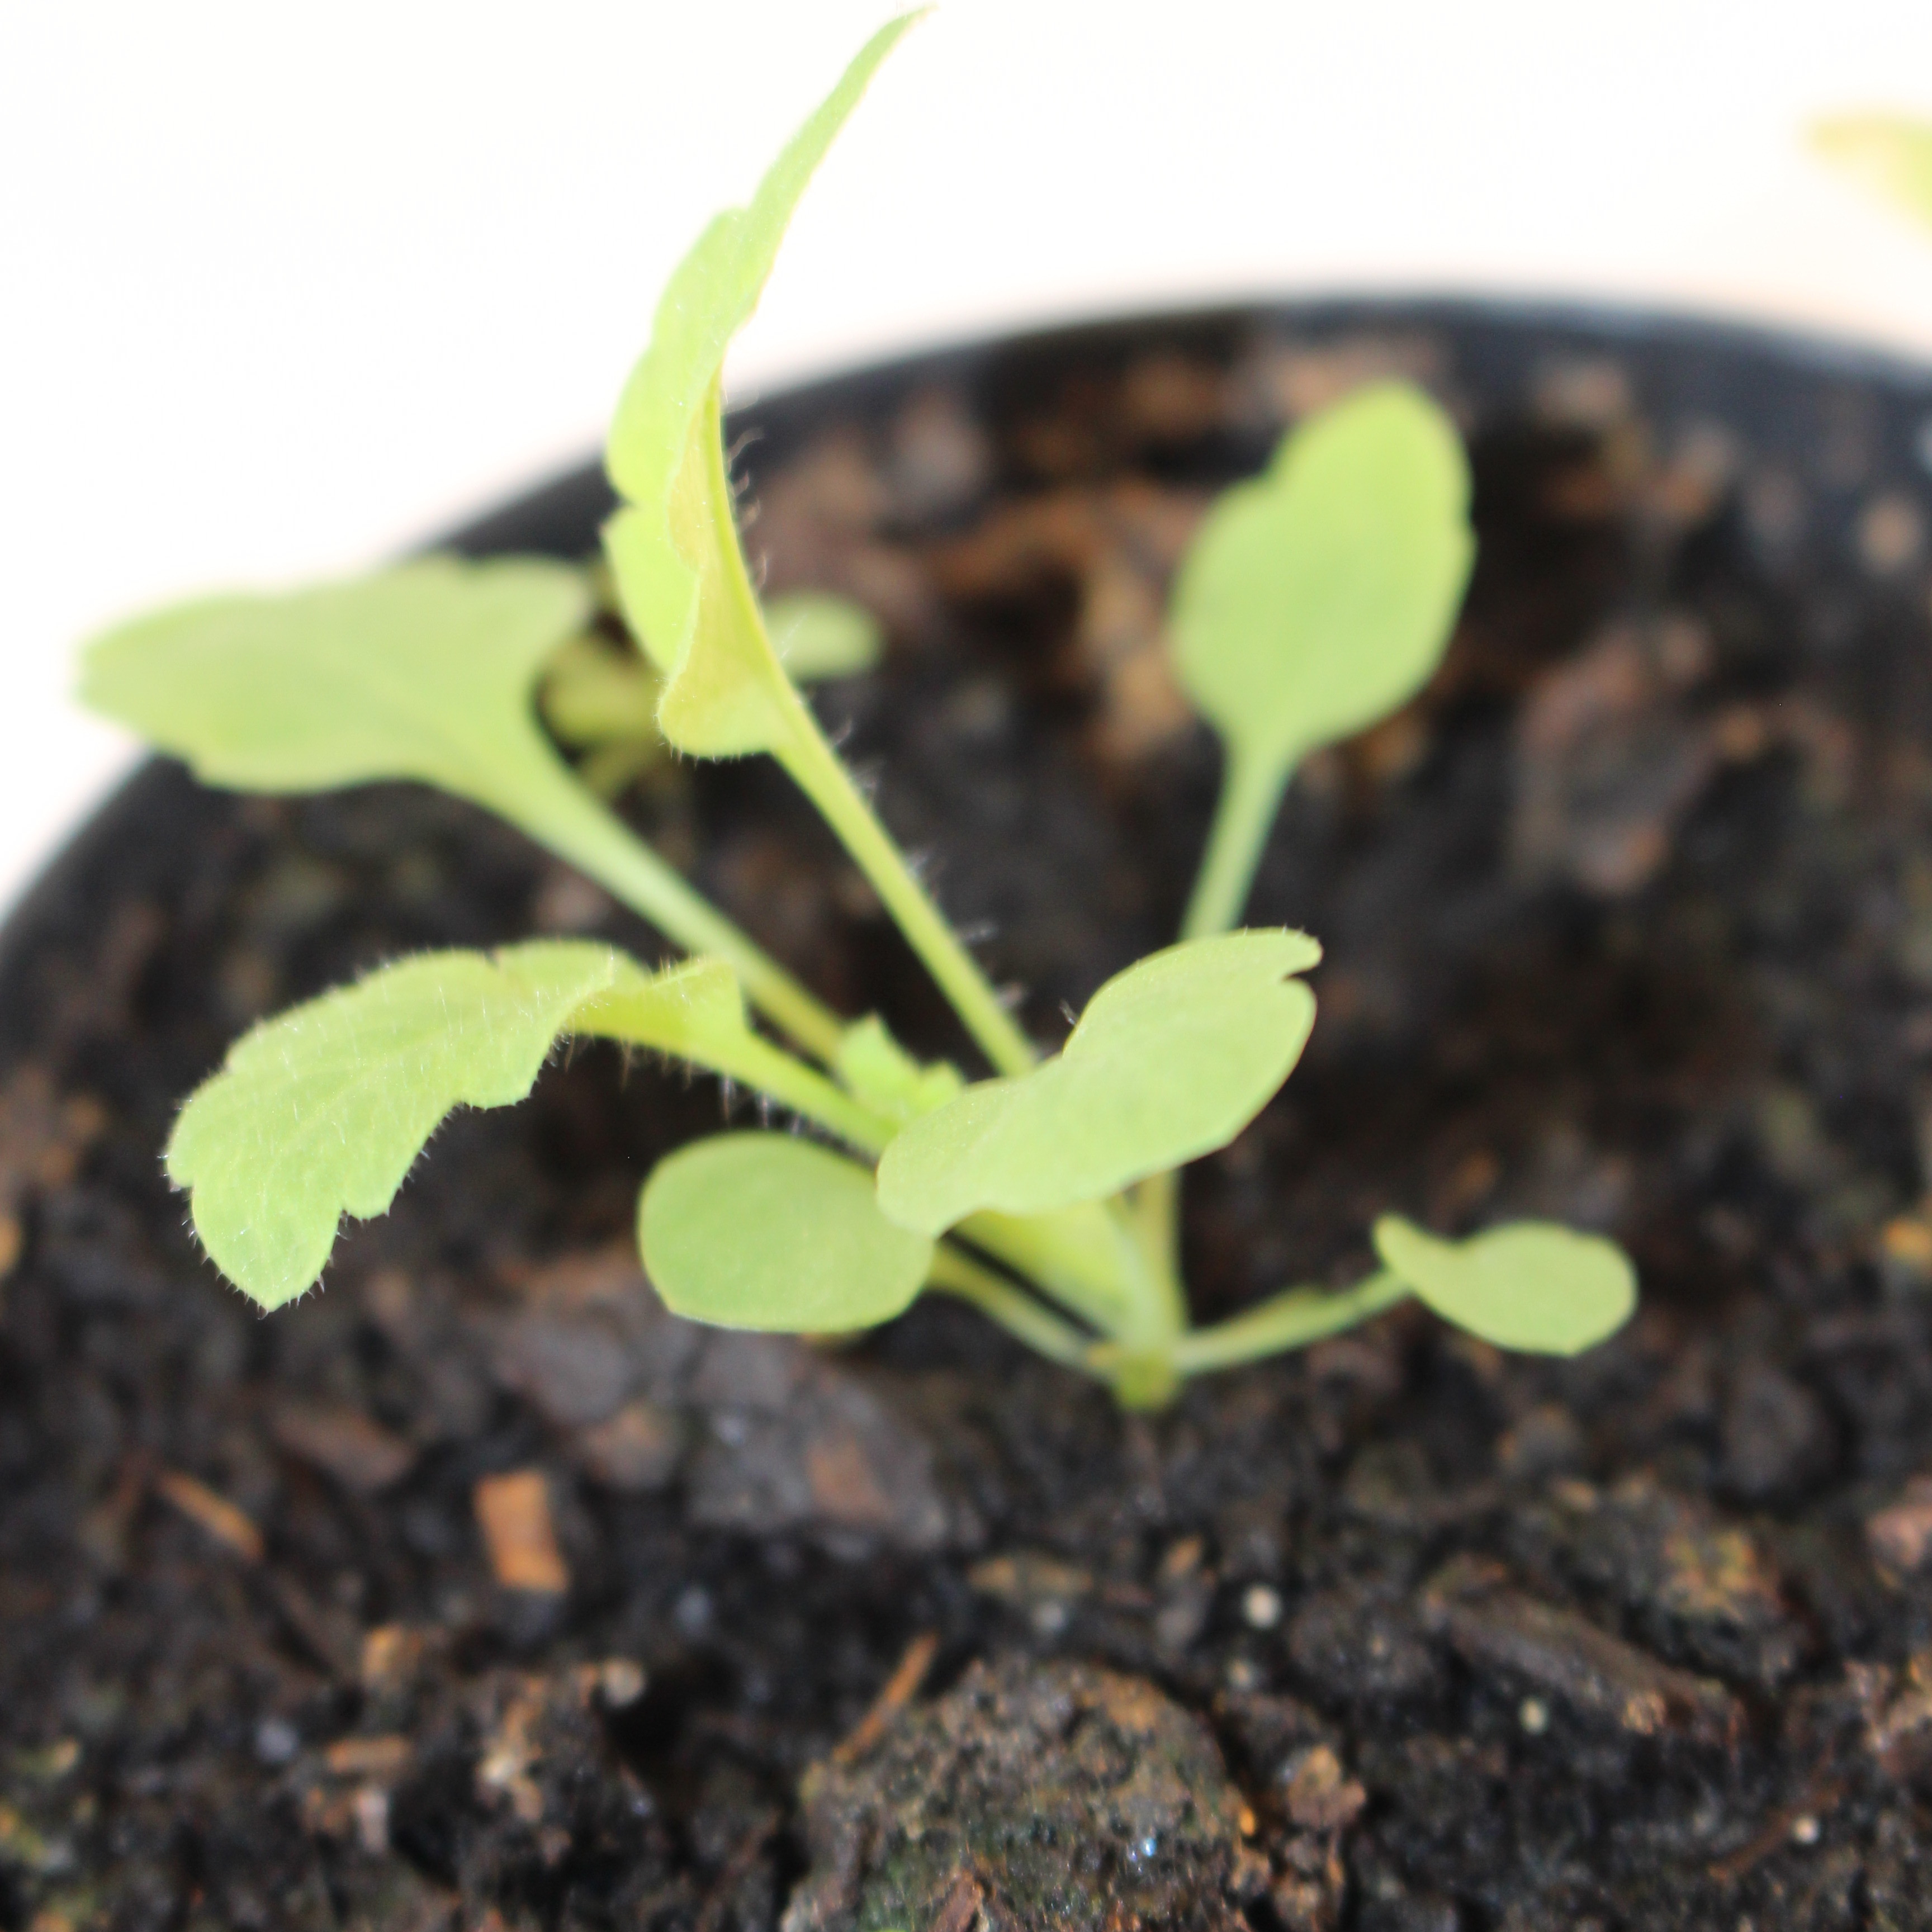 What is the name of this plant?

Papaver rhoeas
